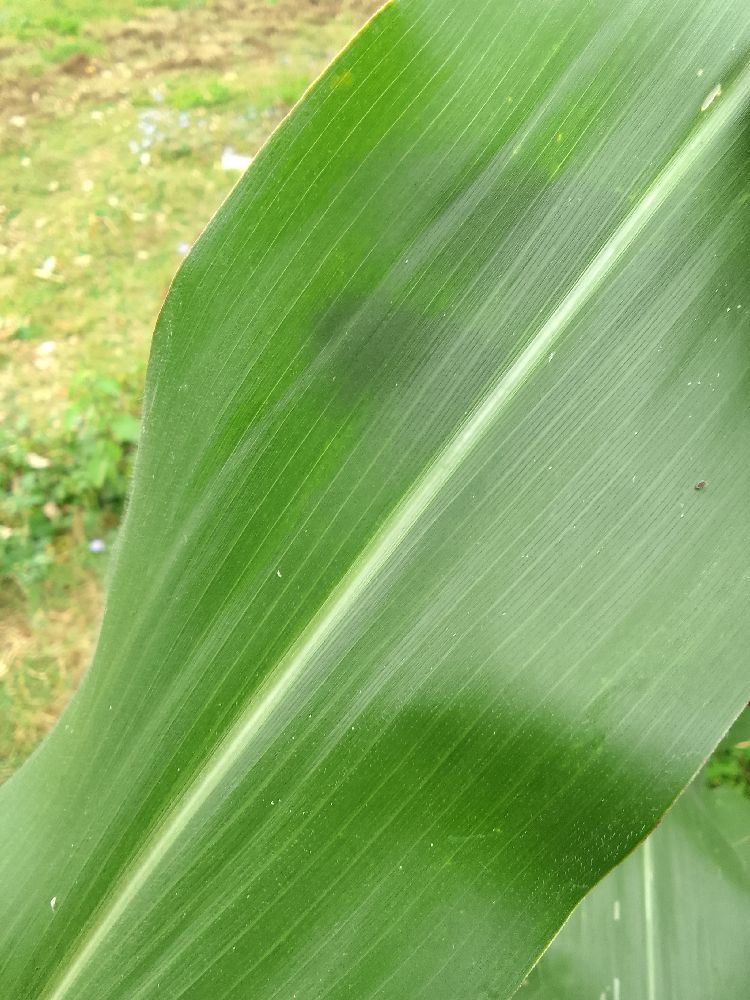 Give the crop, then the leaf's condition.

maize, healthy
